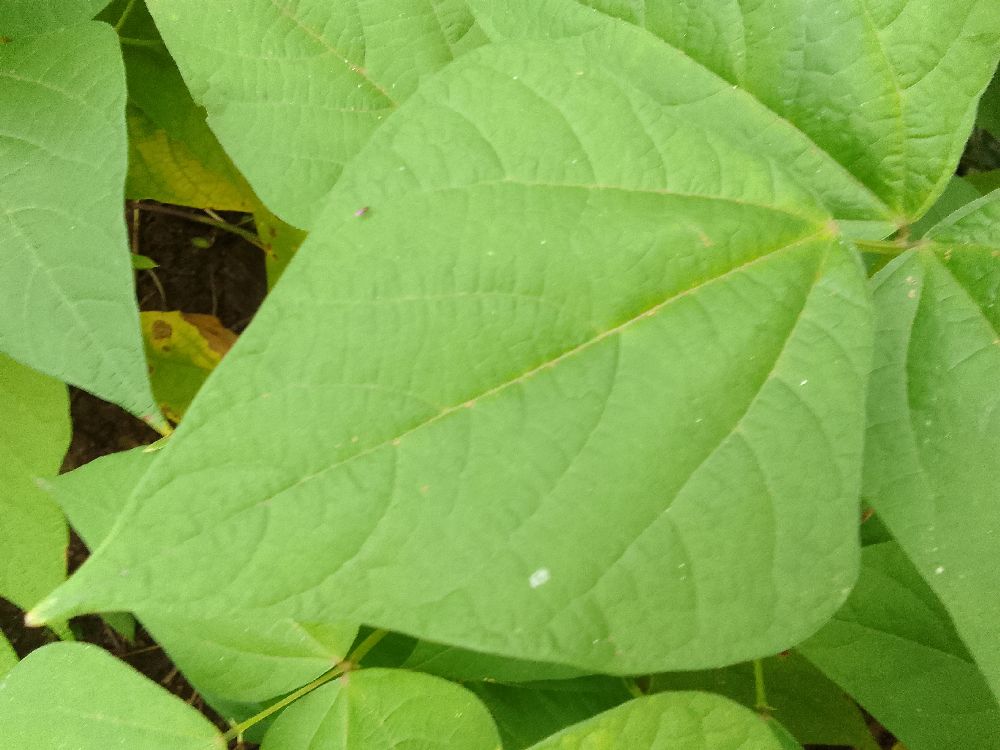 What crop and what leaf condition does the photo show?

common bean, healthy
